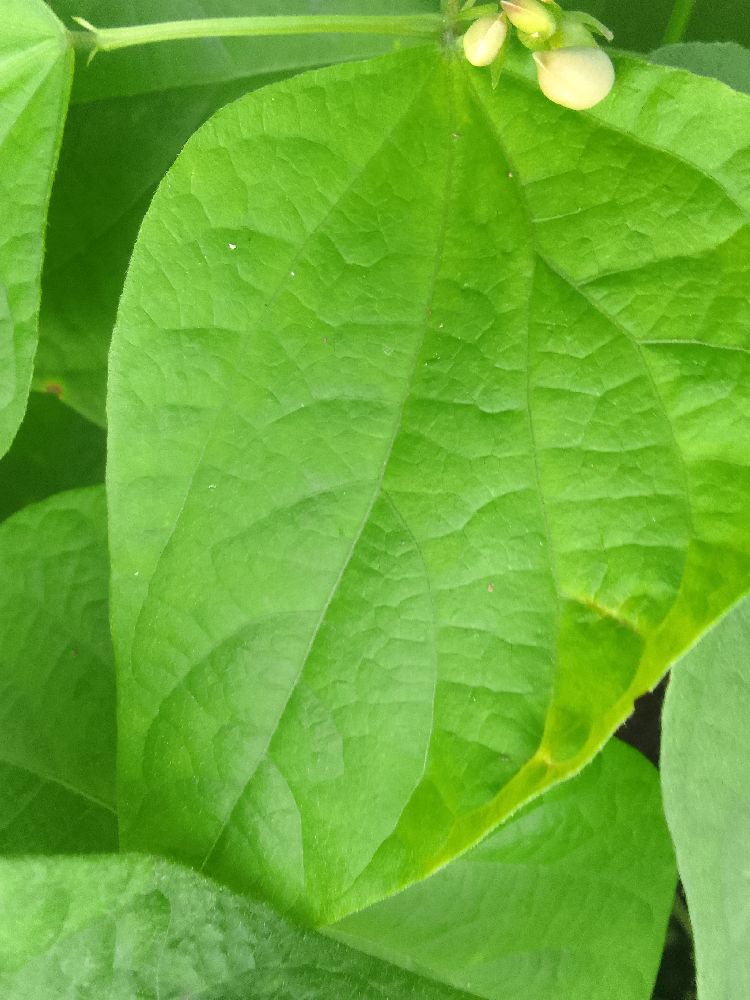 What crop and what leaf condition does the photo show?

common bean, healthy
